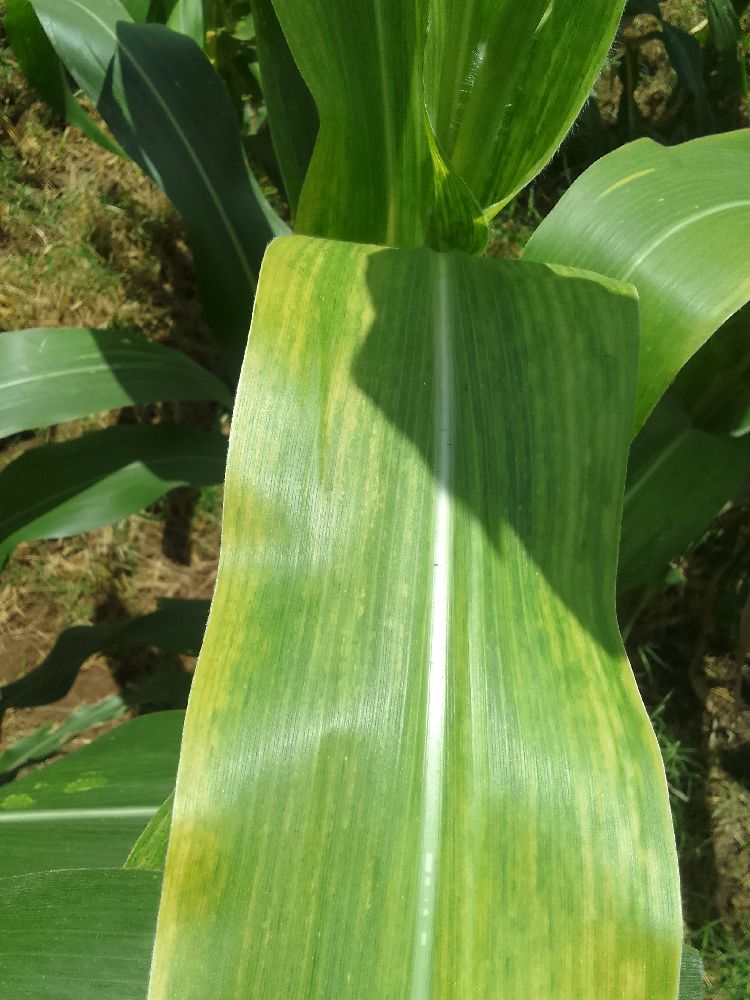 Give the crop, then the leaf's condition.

maize, maize lethal necrosis
